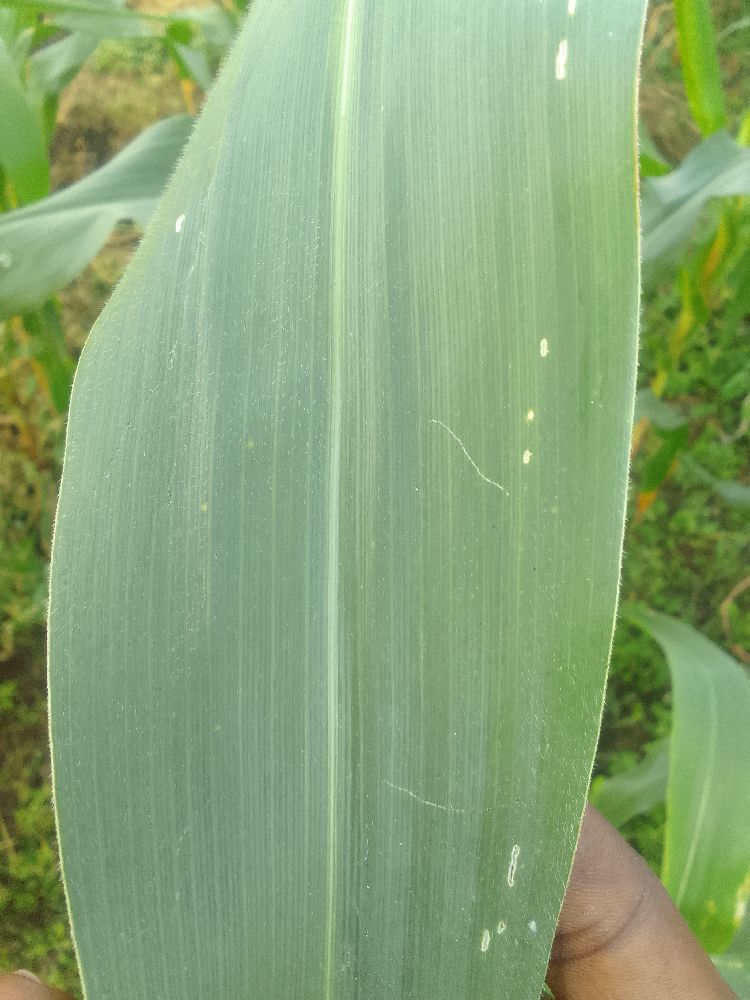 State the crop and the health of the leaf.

maize, healthy
